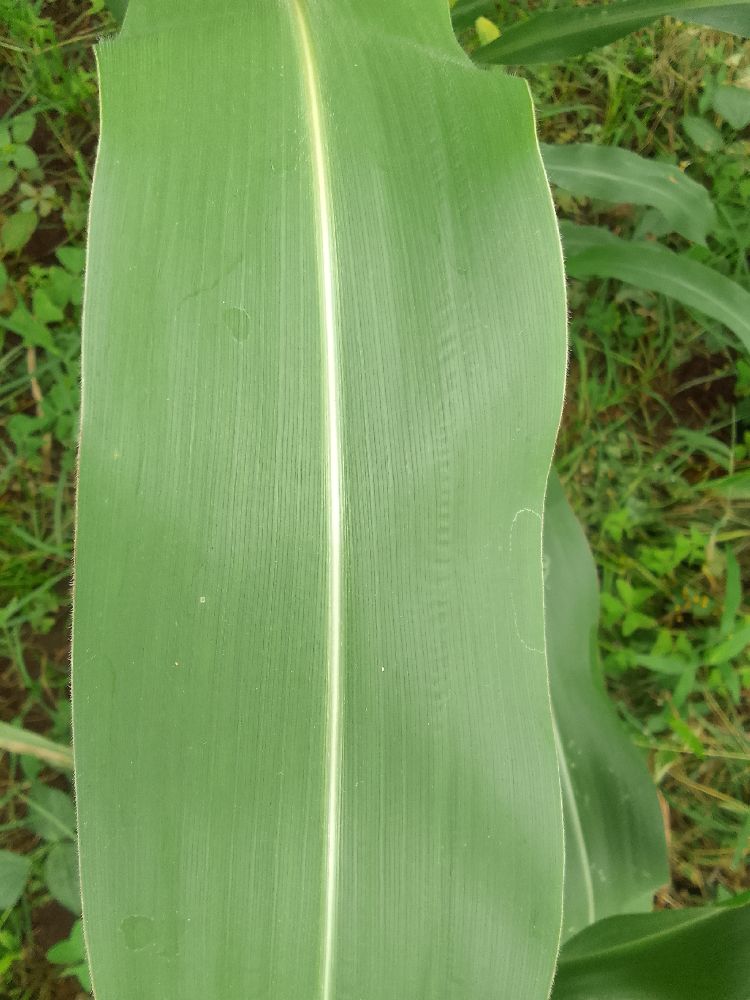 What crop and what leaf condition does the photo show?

maize, healthy
